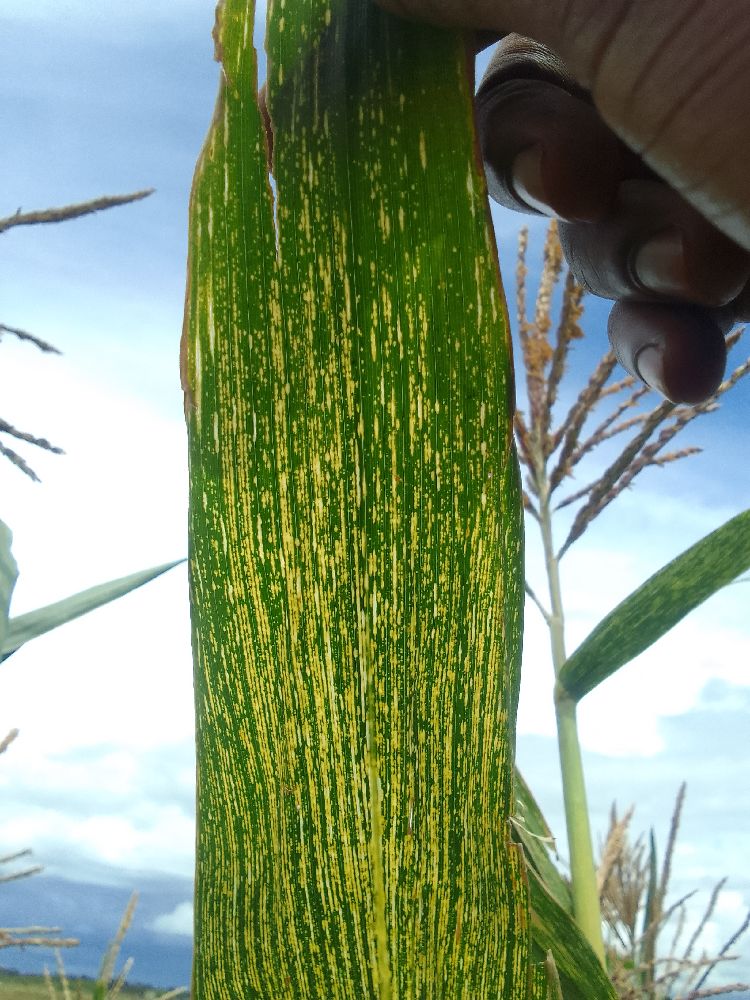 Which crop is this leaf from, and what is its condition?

maize, maize streak virus
